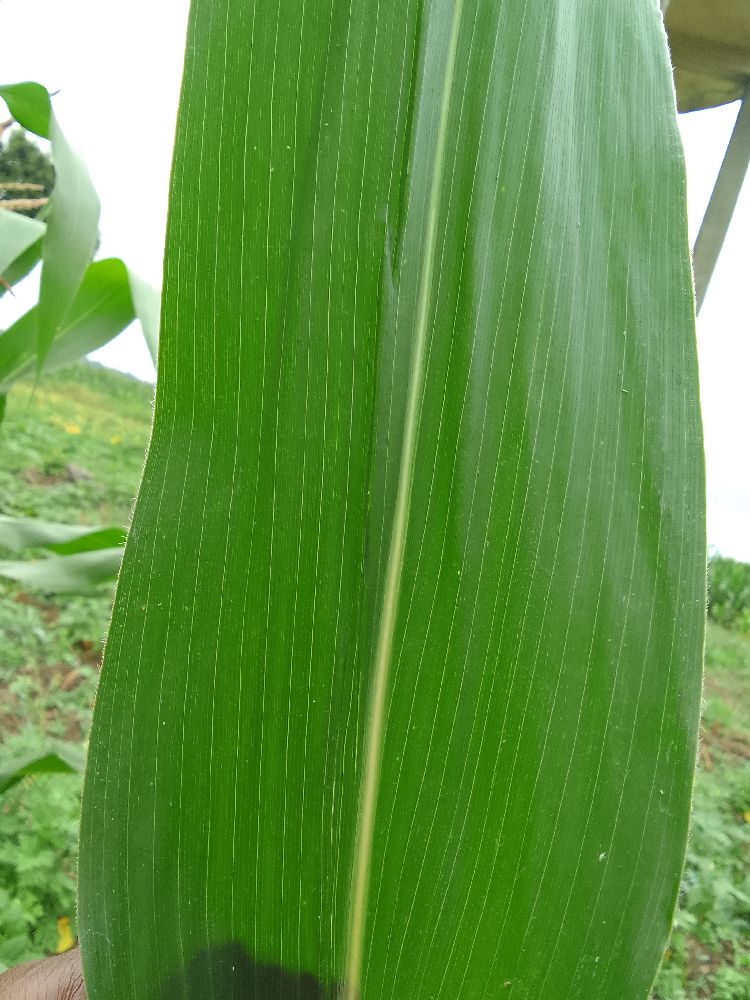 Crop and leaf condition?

maize, healthy
